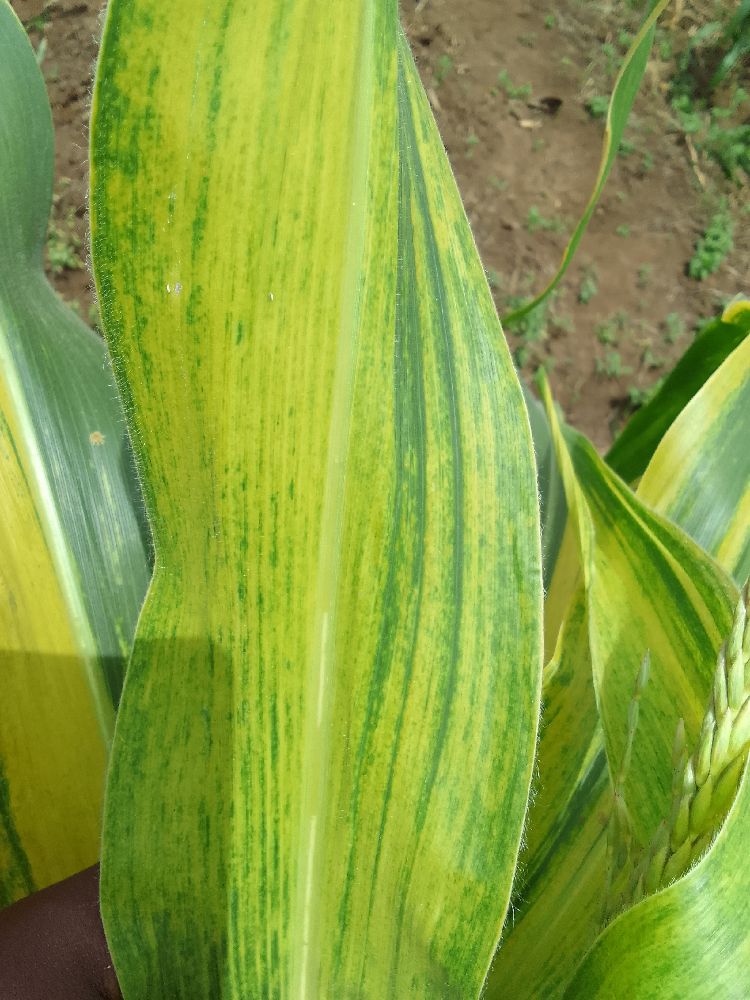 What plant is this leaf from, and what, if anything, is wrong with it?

maize, maize lethal necrosis
